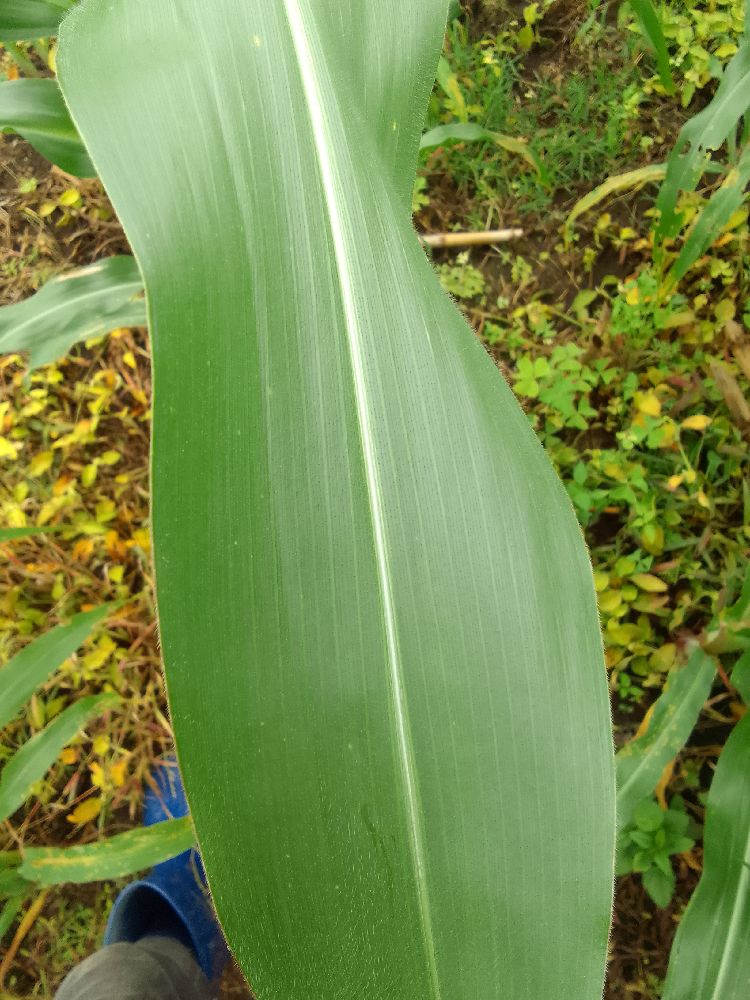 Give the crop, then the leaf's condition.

maize, healthy
